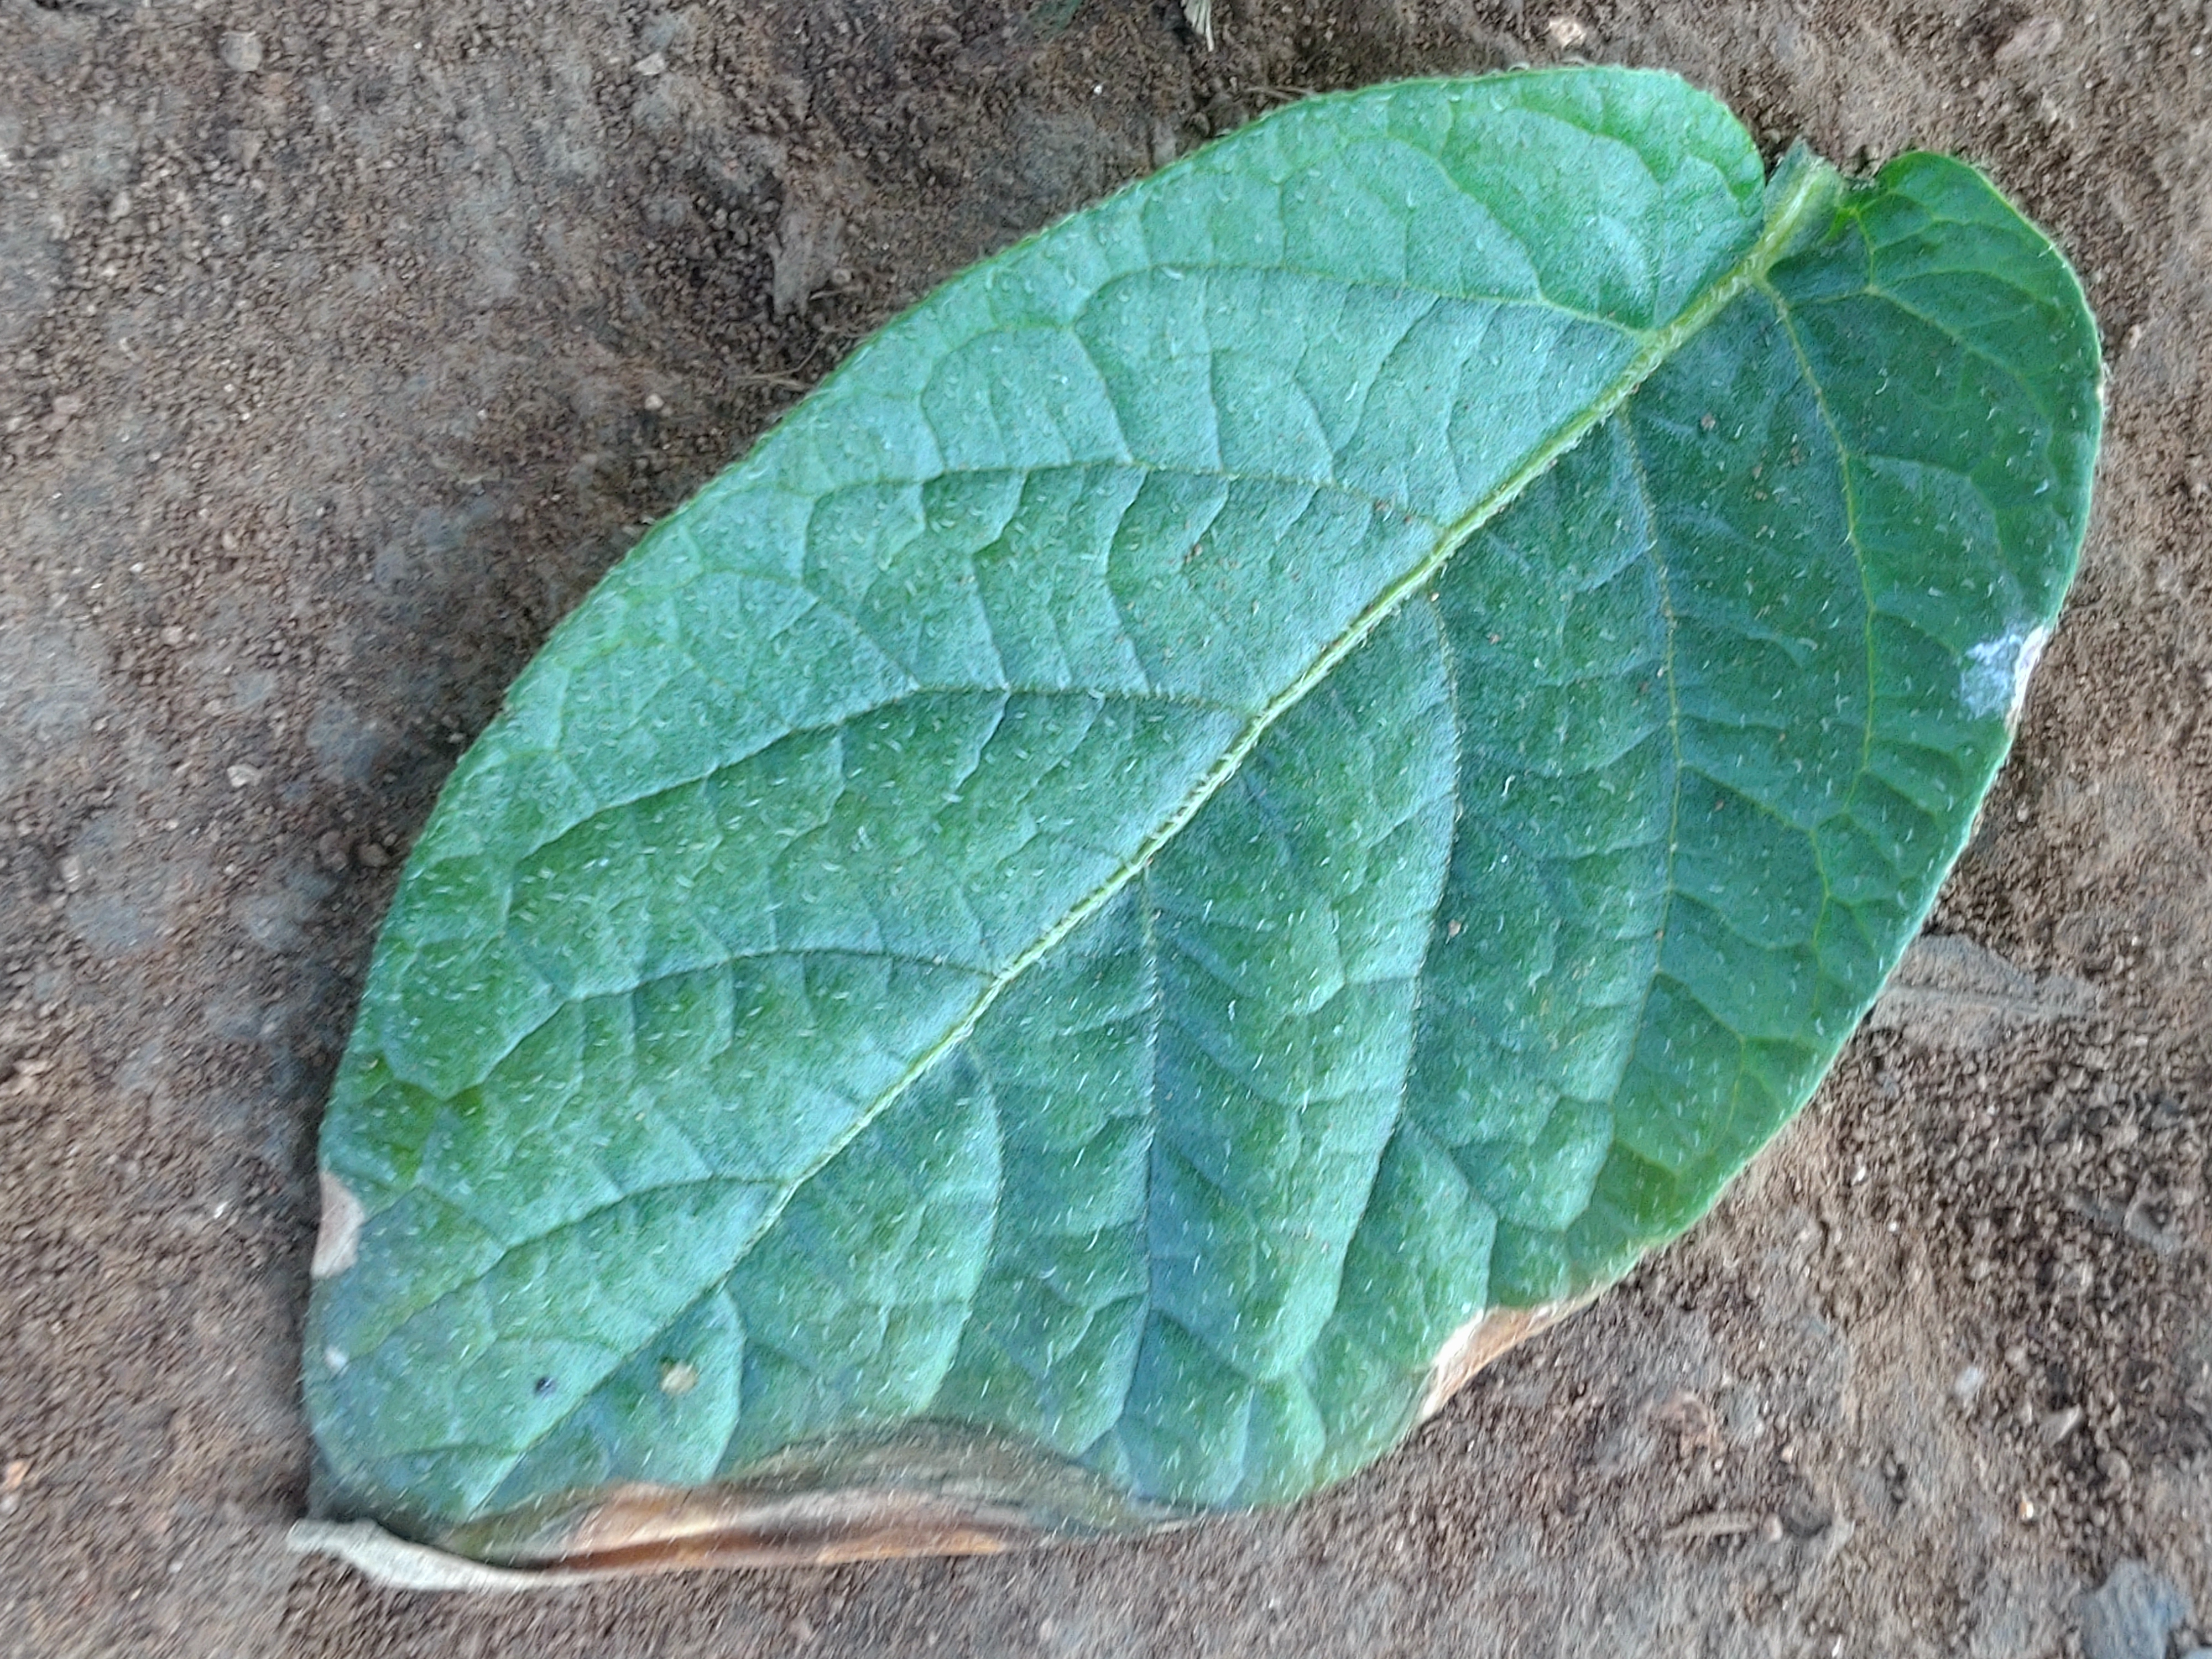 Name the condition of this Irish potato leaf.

early blight
